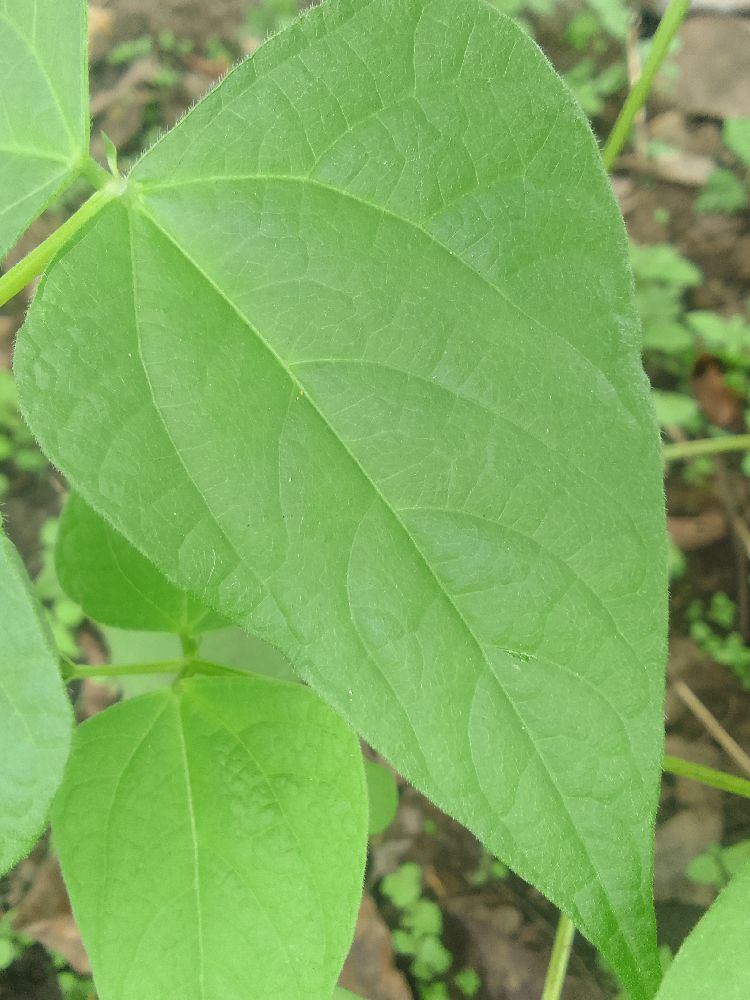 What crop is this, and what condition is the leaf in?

common bean, healthy
